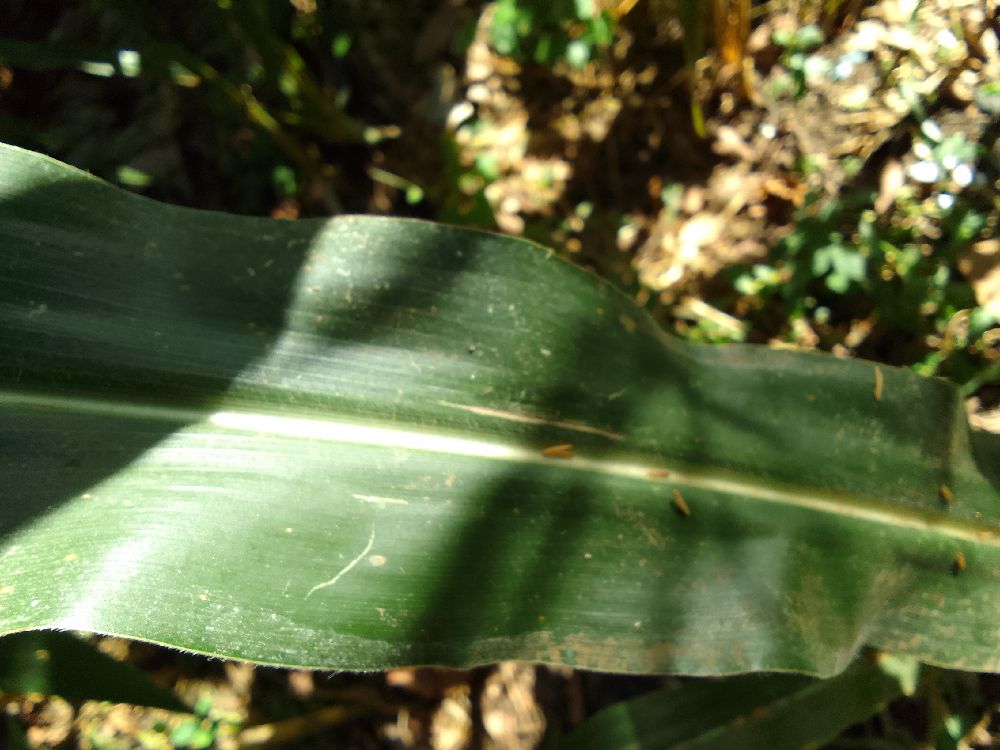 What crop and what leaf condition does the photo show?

maize, healthy
